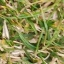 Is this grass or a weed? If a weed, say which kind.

grass
